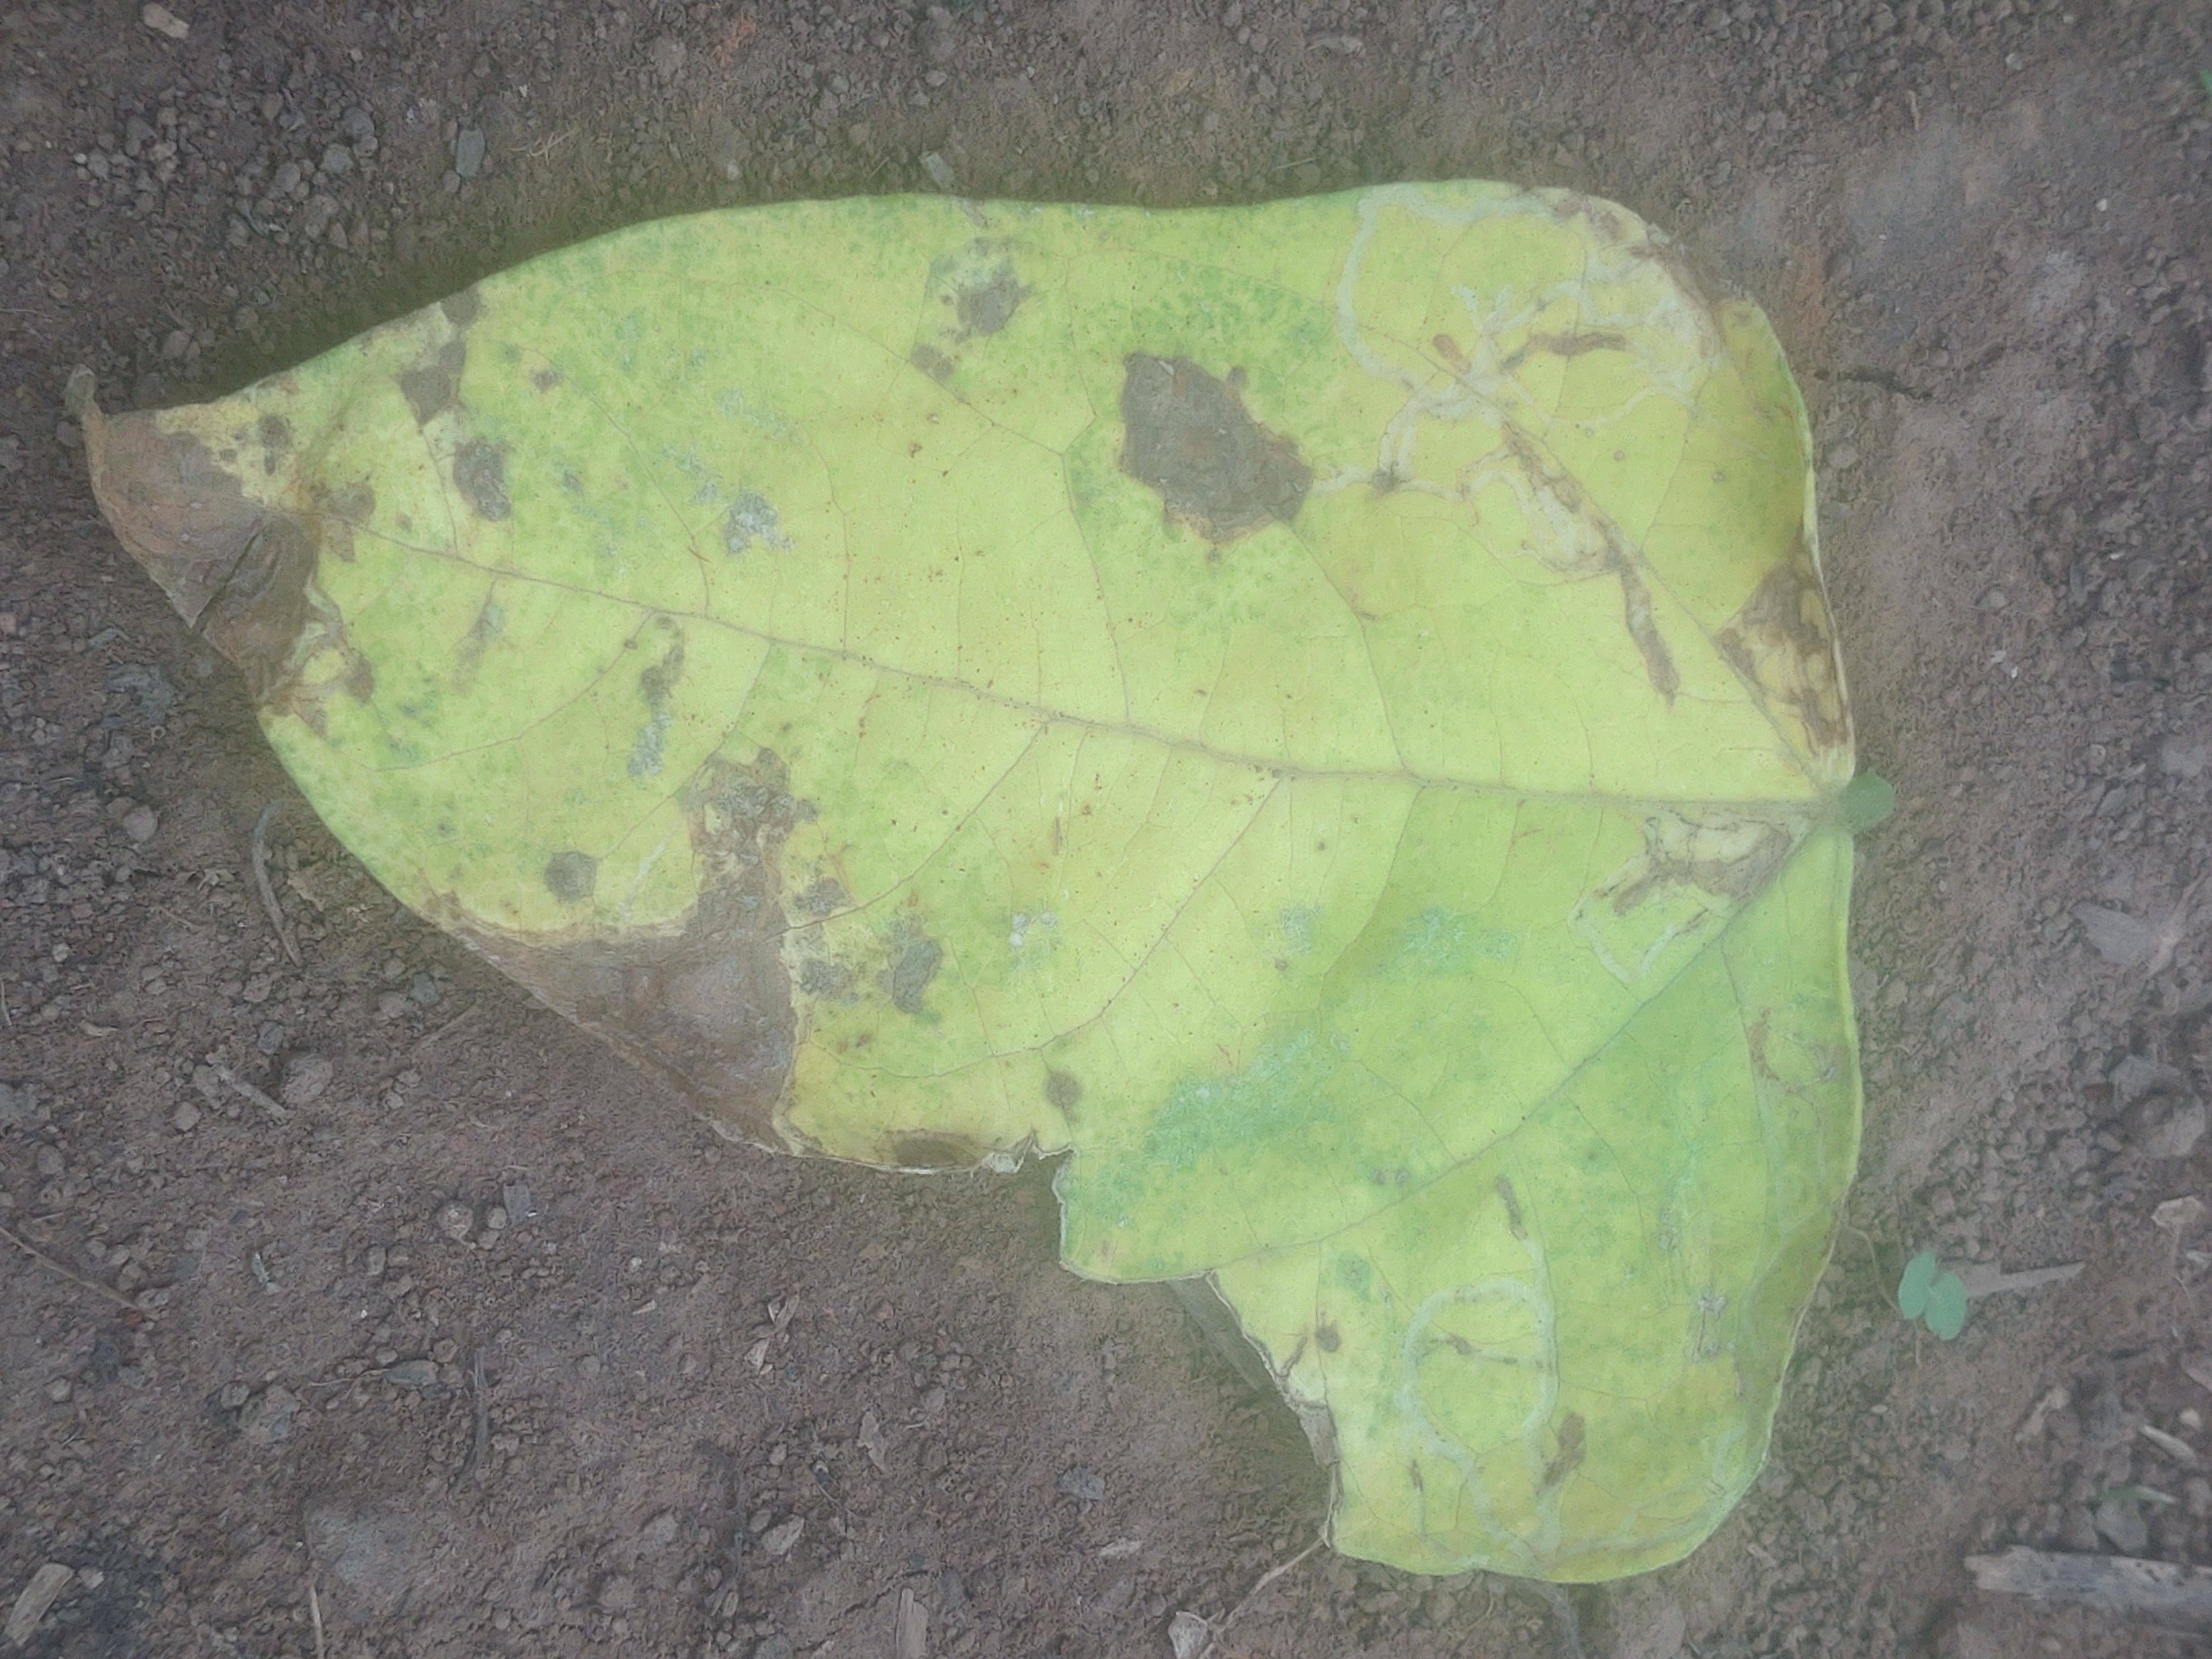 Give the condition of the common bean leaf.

anthracnose
